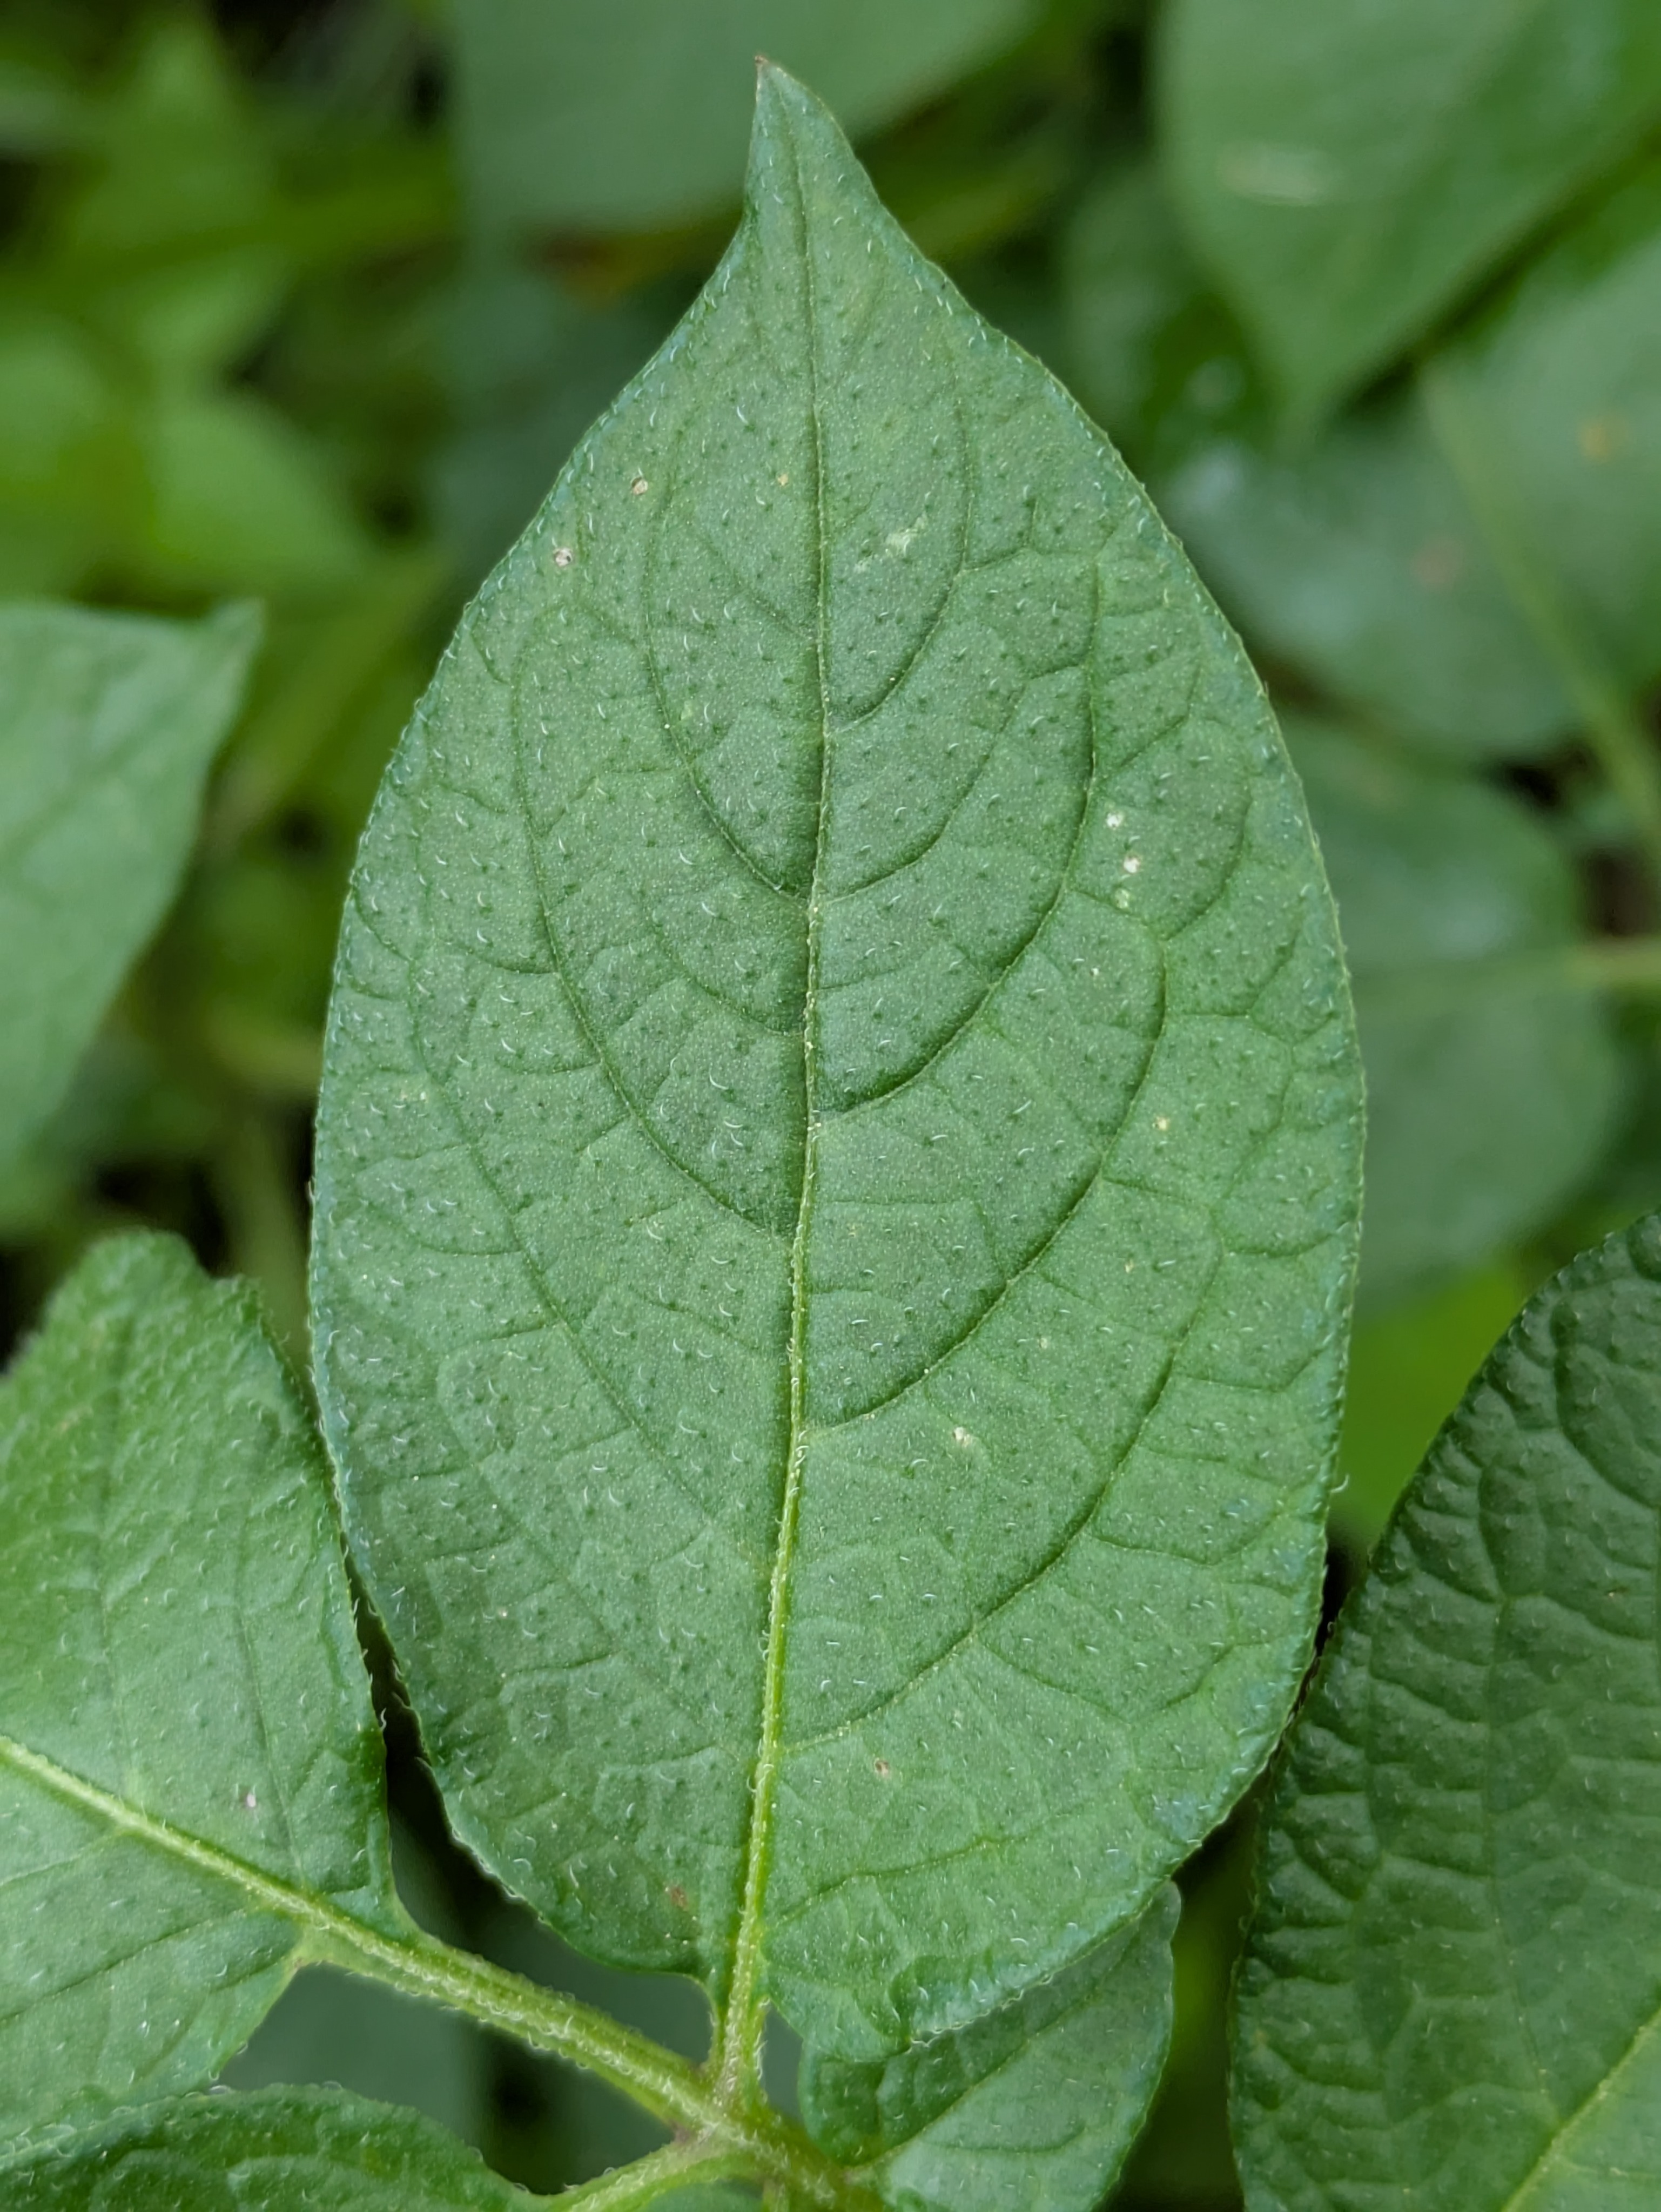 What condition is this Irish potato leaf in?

healthy
